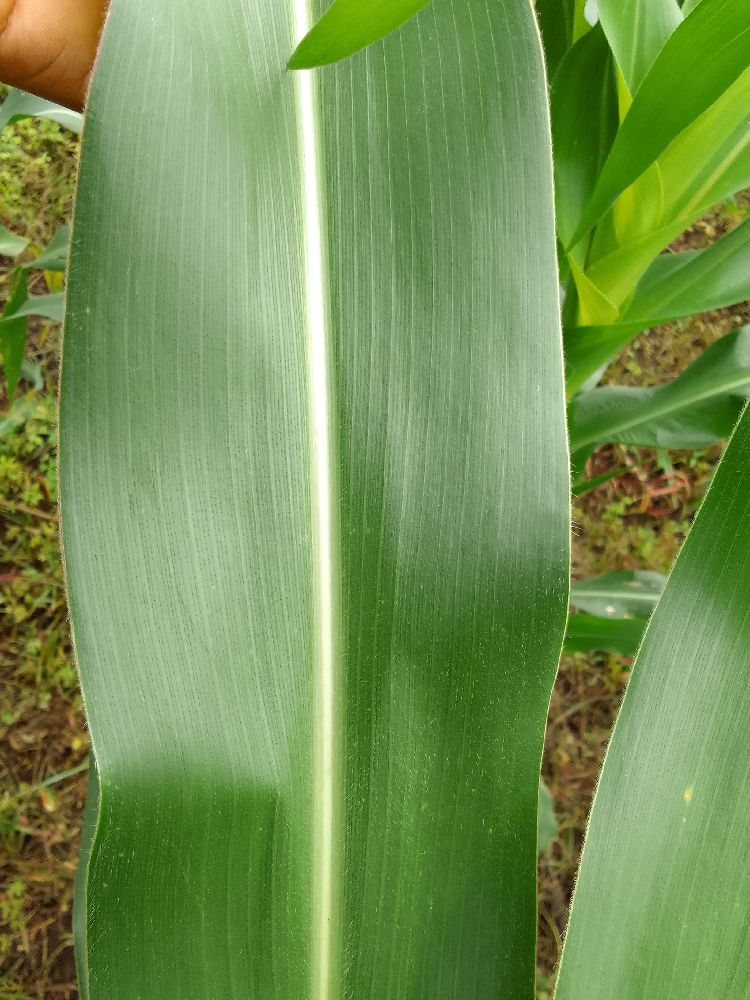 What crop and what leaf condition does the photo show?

maize, healthy
